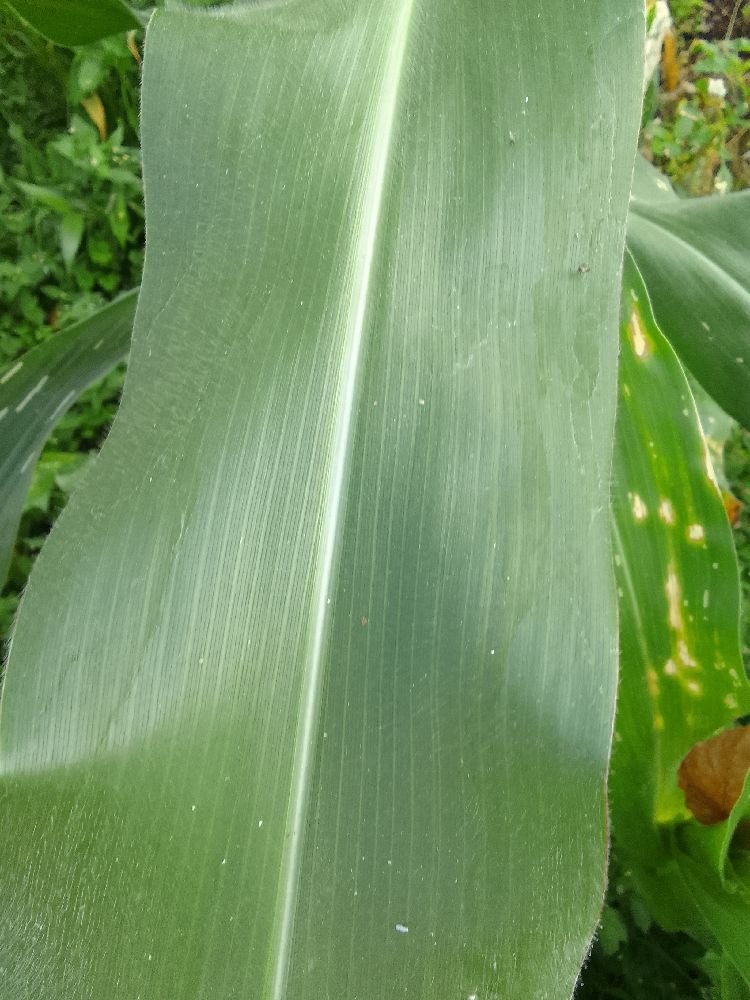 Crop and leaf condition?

maize, healthy
